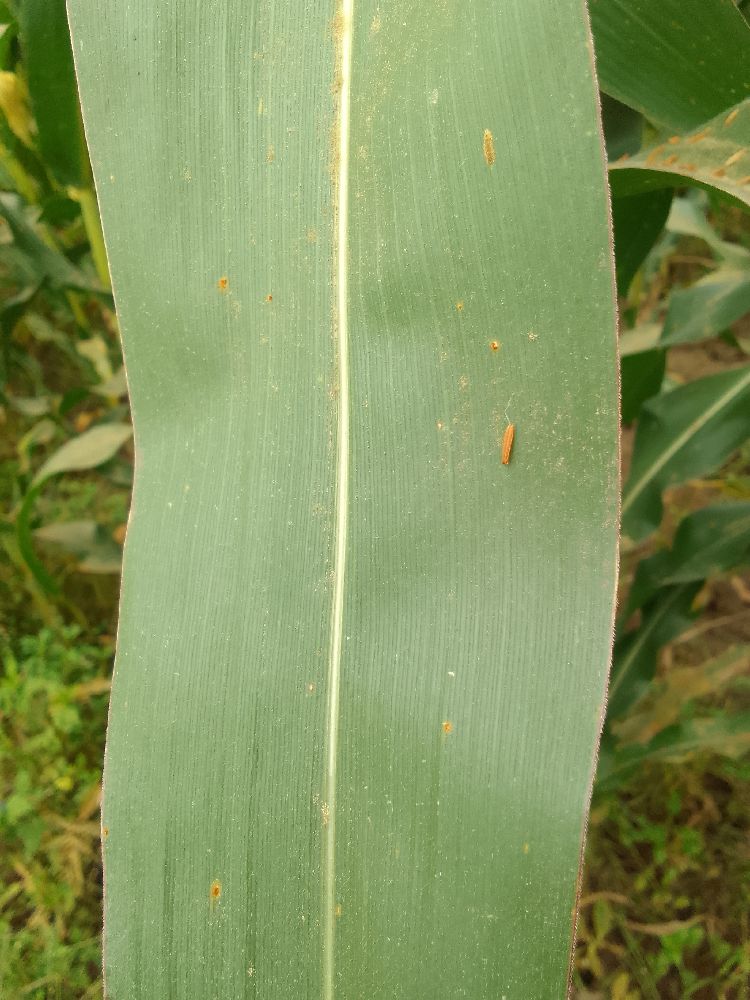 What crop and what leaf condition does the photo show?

maize, healthy
